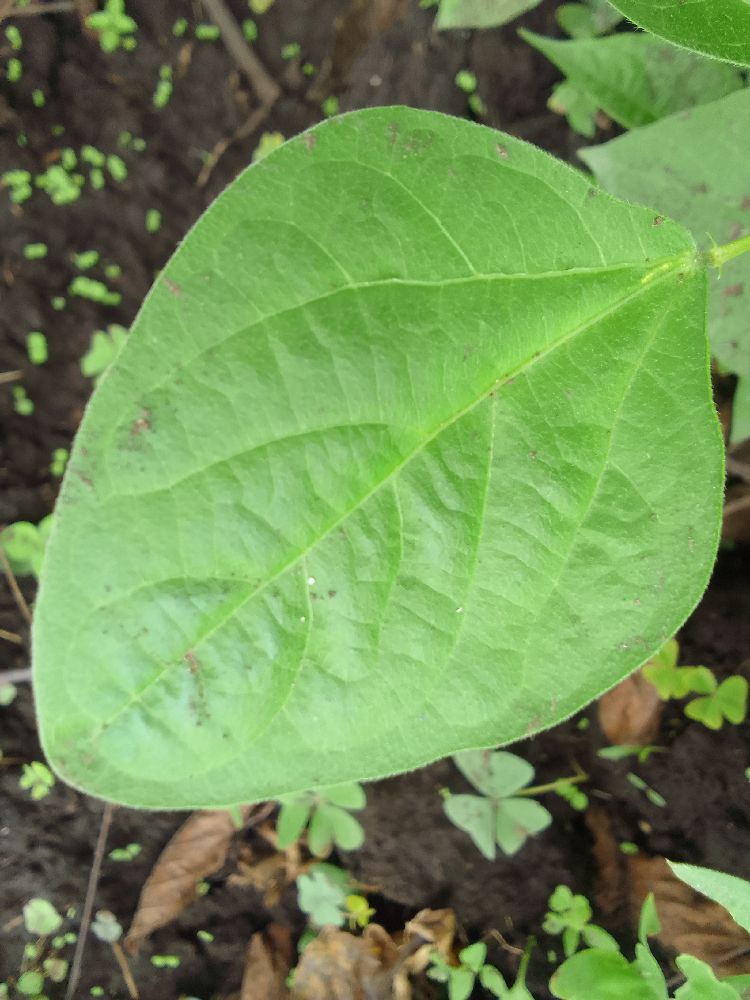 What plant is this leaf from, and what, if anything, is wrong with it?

common bean, healthy
